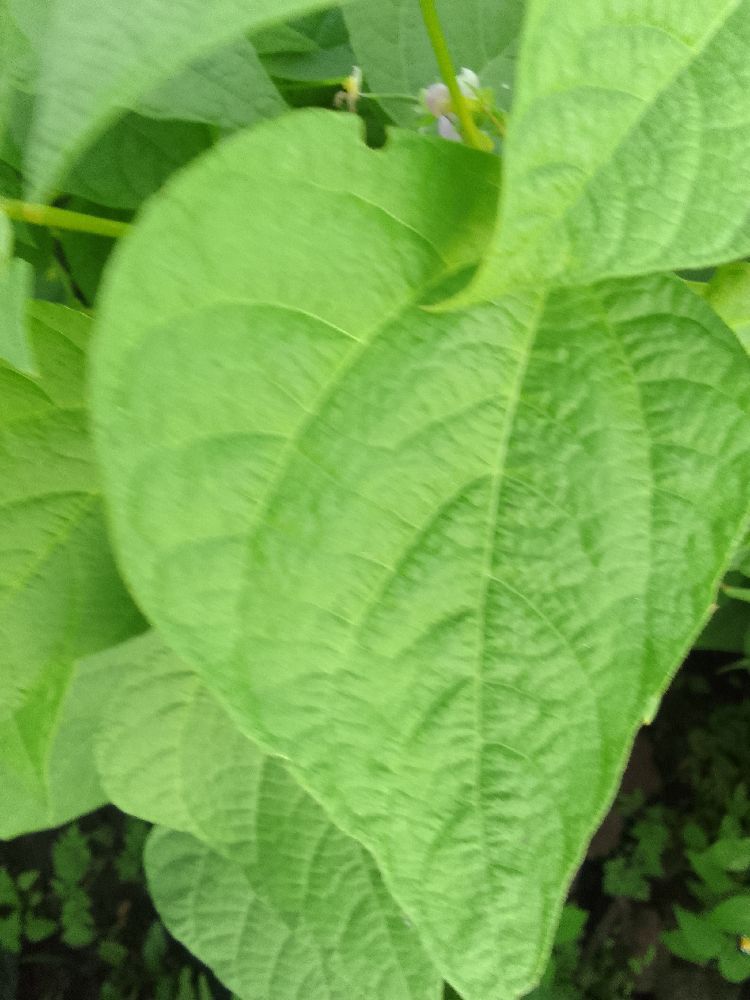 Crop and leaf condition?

common bean, healthy
